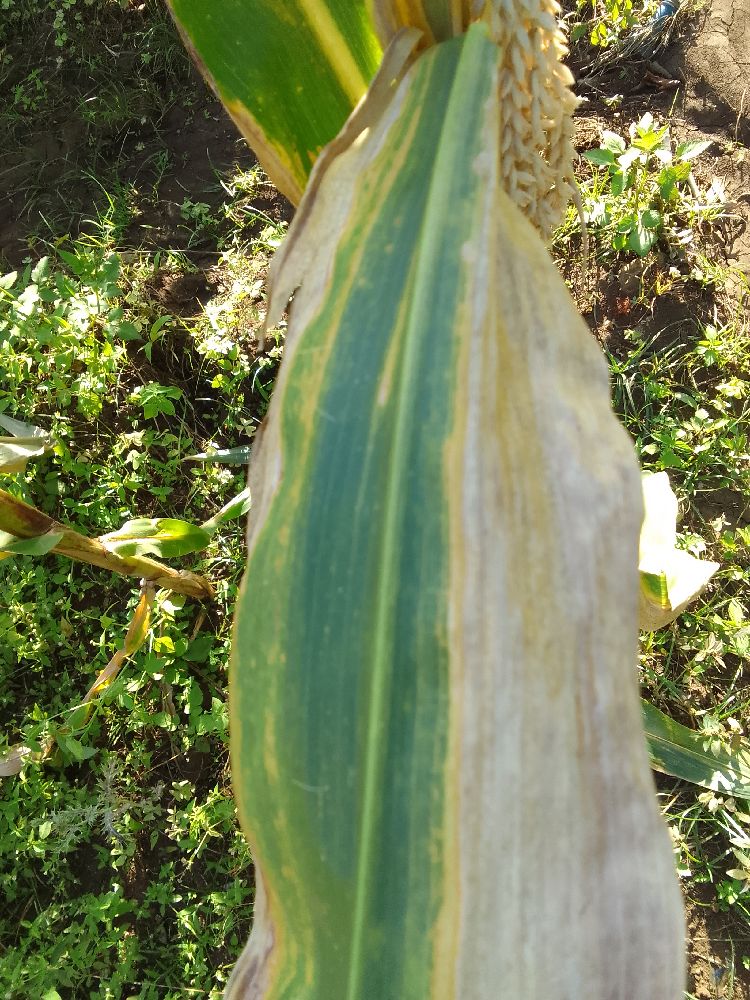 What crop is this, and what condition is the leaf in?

maize, maize lethal necrosis
